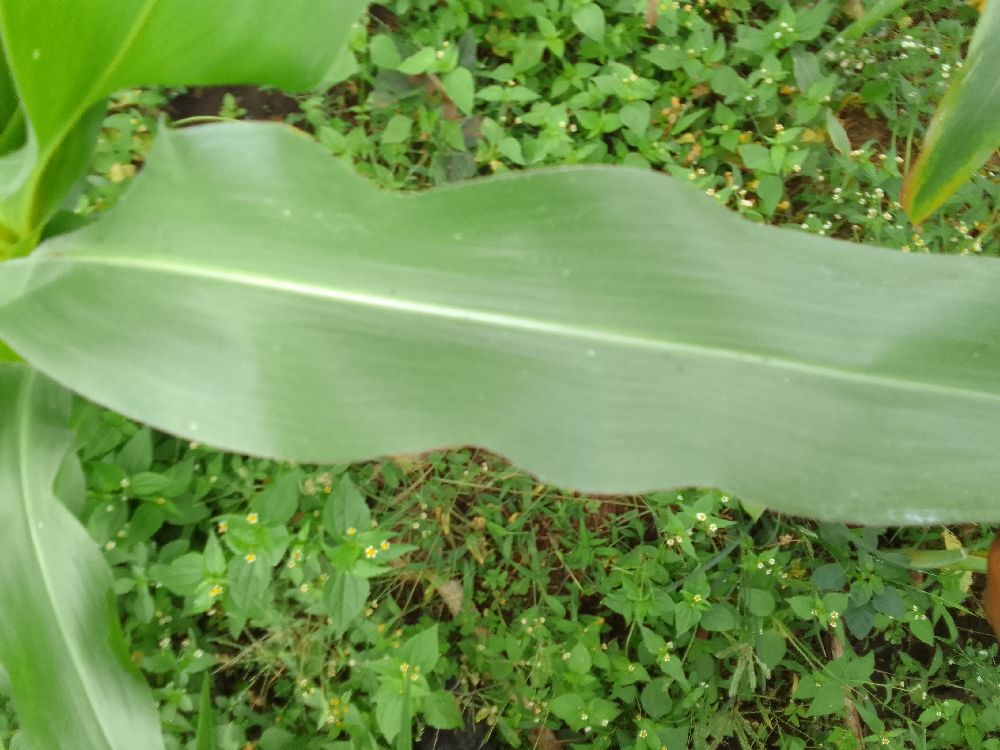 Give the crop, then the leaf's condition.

maize, healthy
